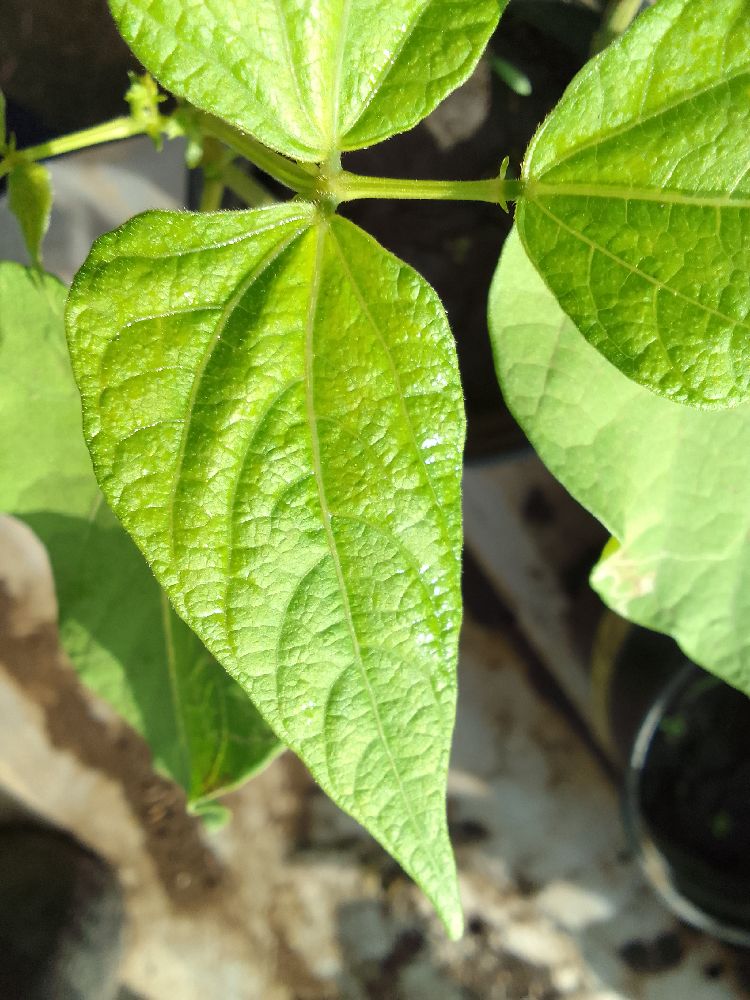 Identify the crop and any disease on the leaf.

common bean, healthy
